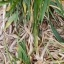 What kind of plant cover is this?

grass
